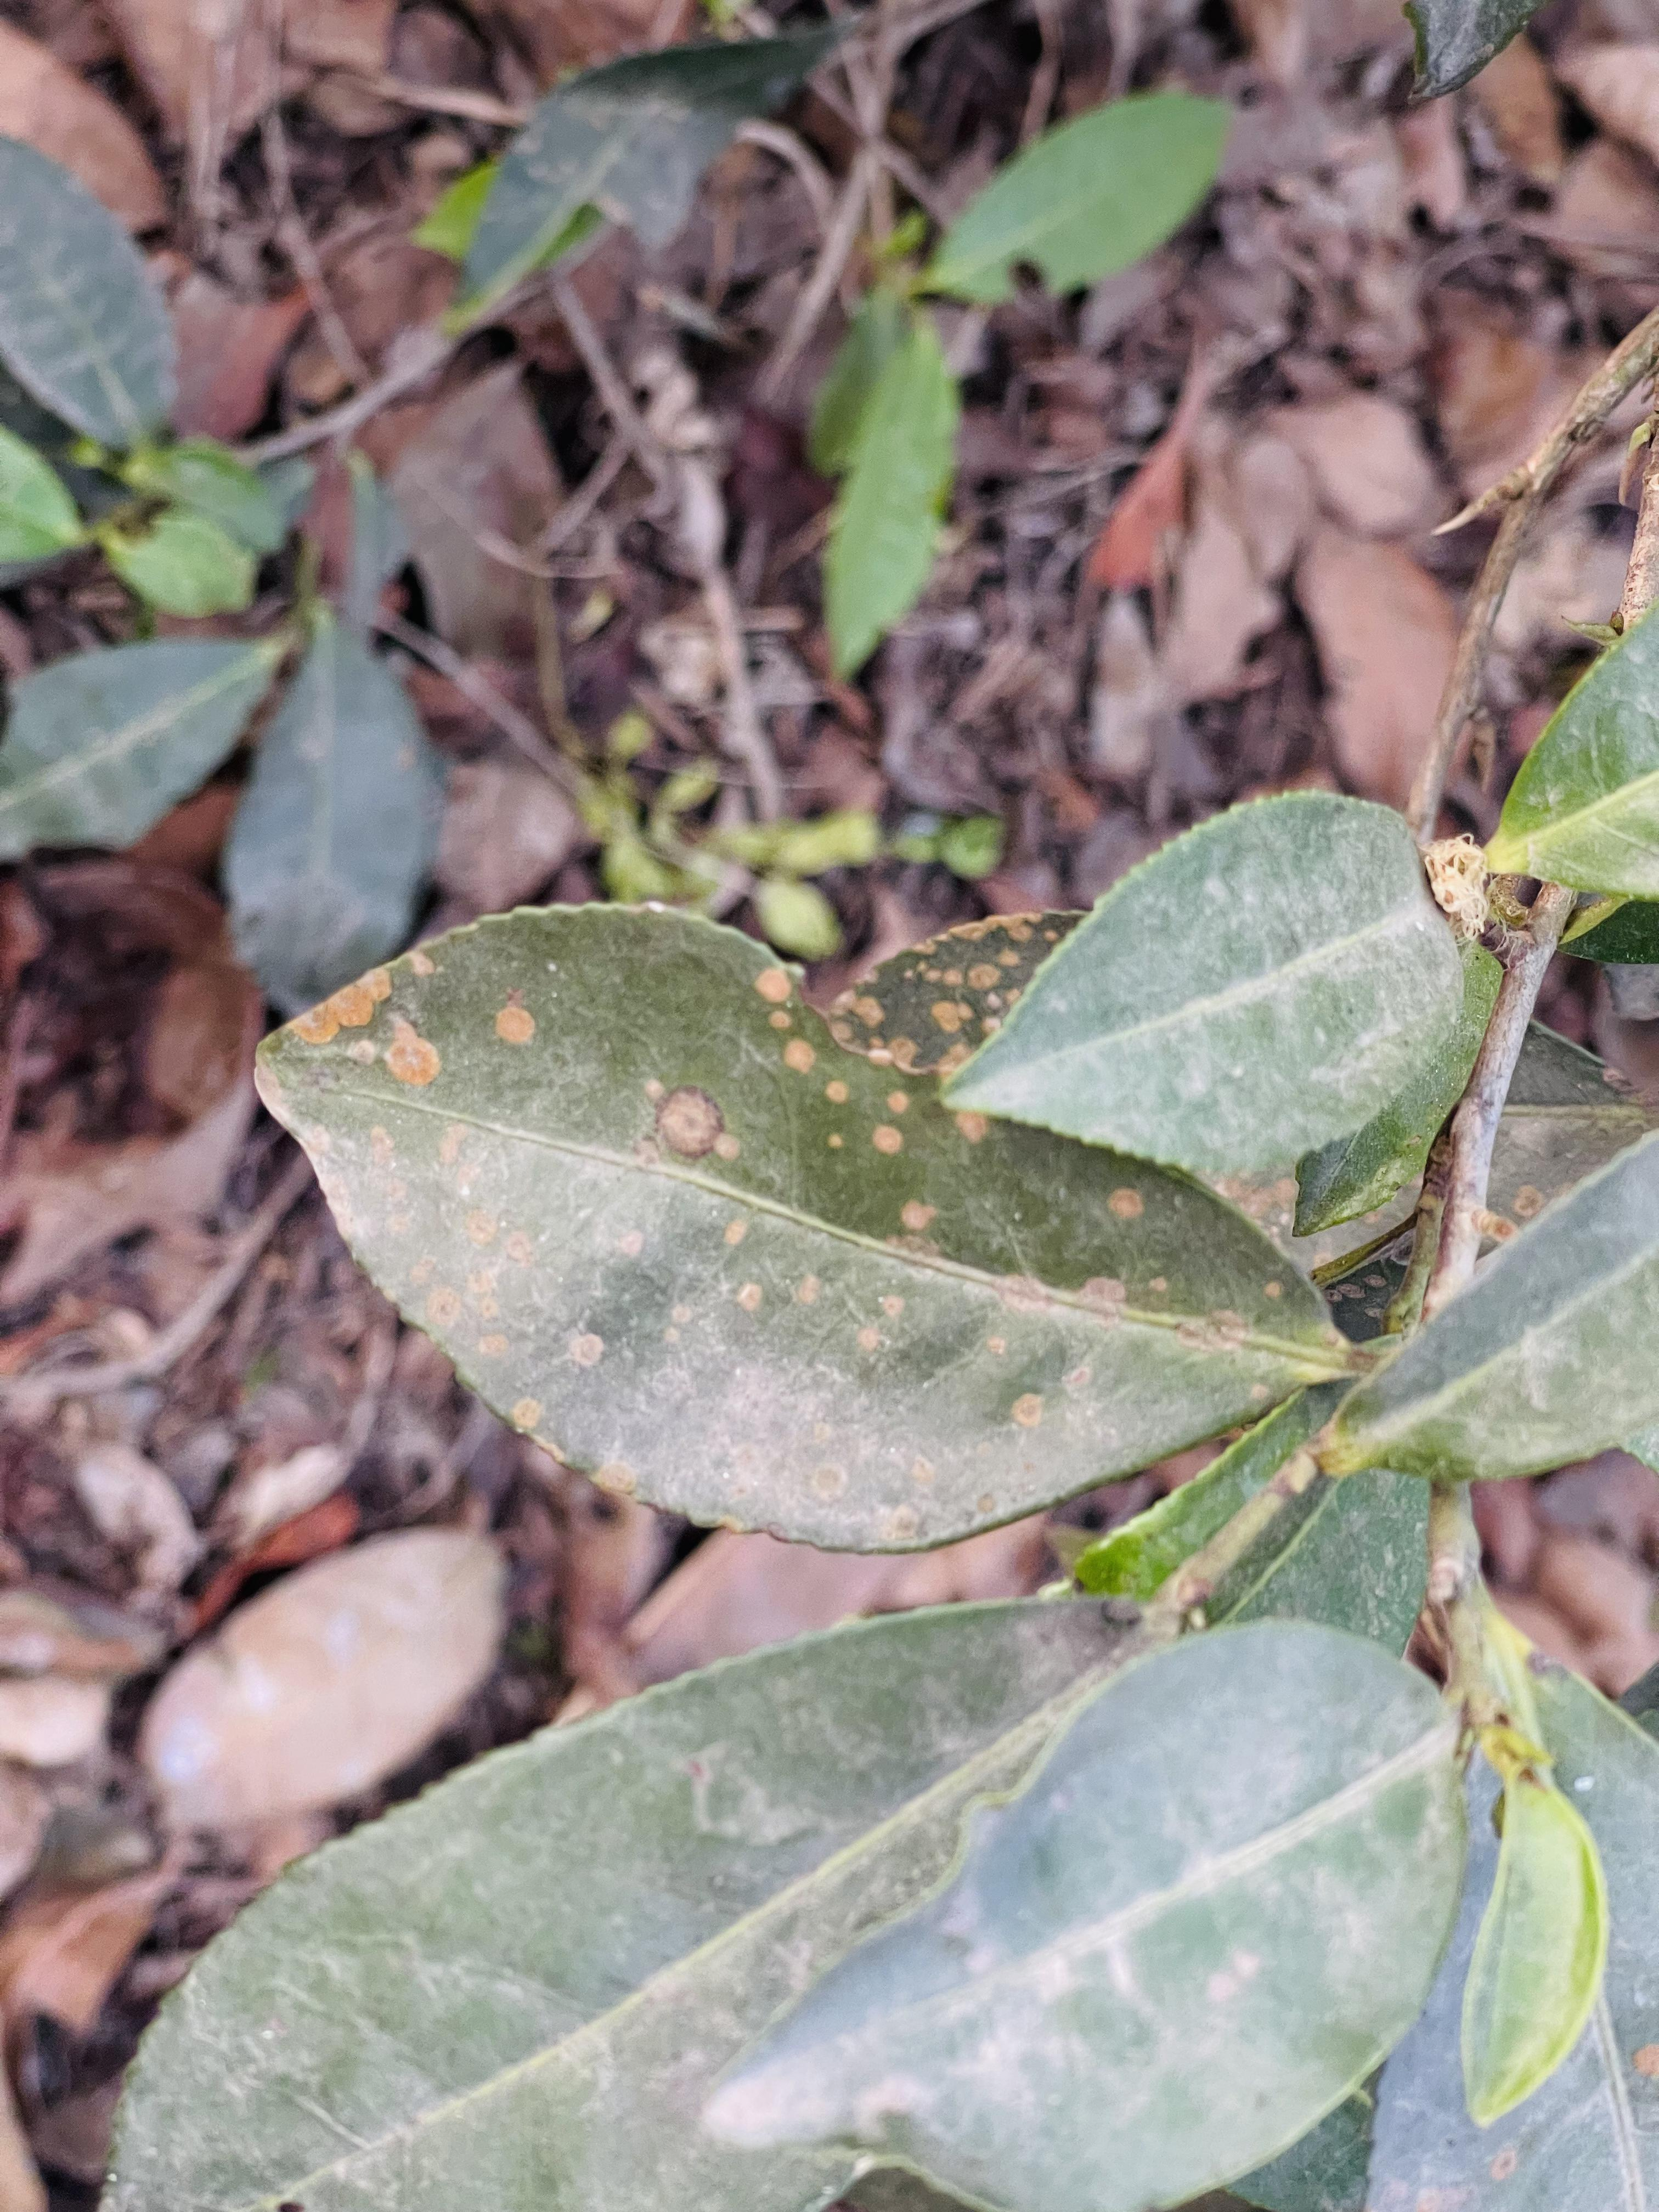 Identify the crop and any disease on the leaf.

tea, red rust
